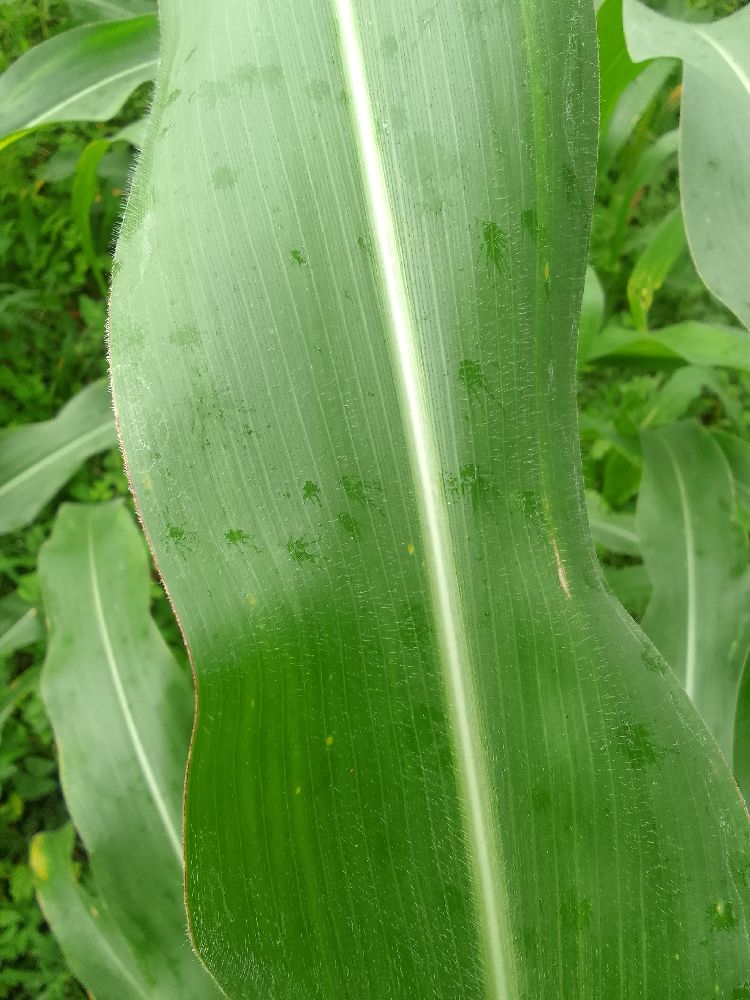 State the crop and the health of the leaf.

maize, healthy
